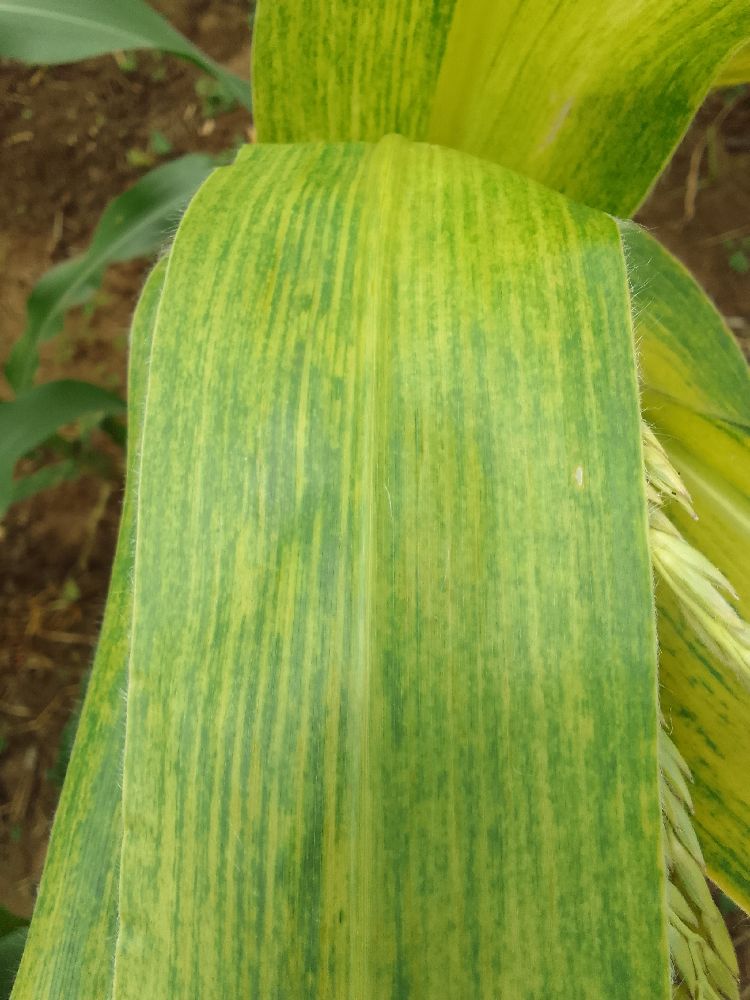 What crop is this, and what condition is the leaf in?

maize, maize lethal necrosis
